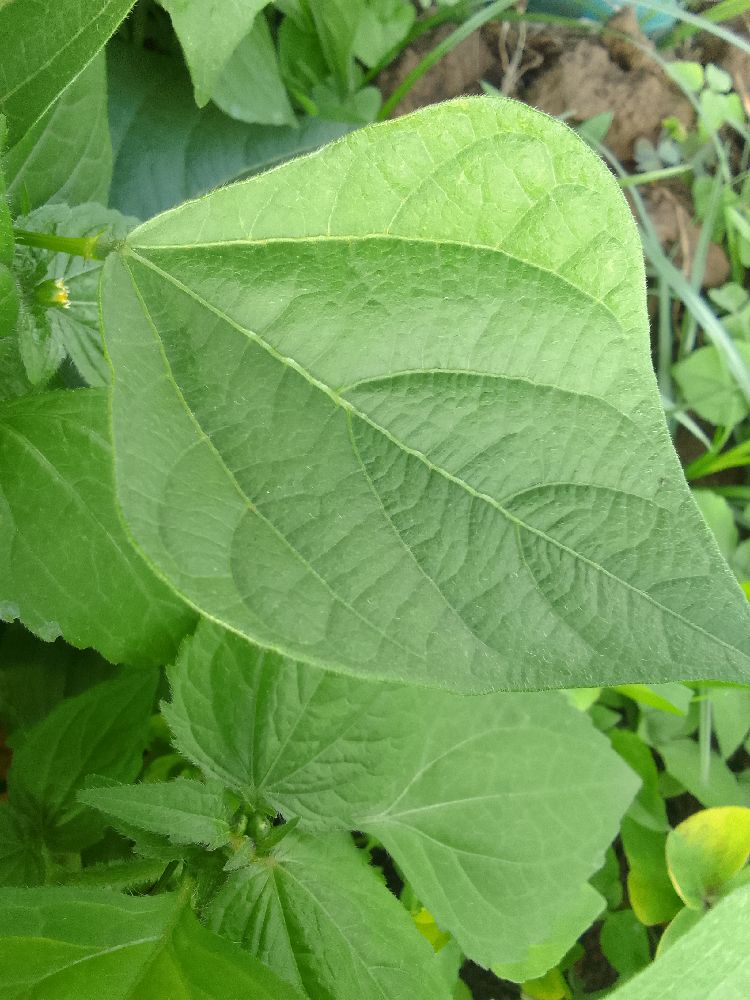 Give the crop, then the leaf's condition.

common bean, healthy
